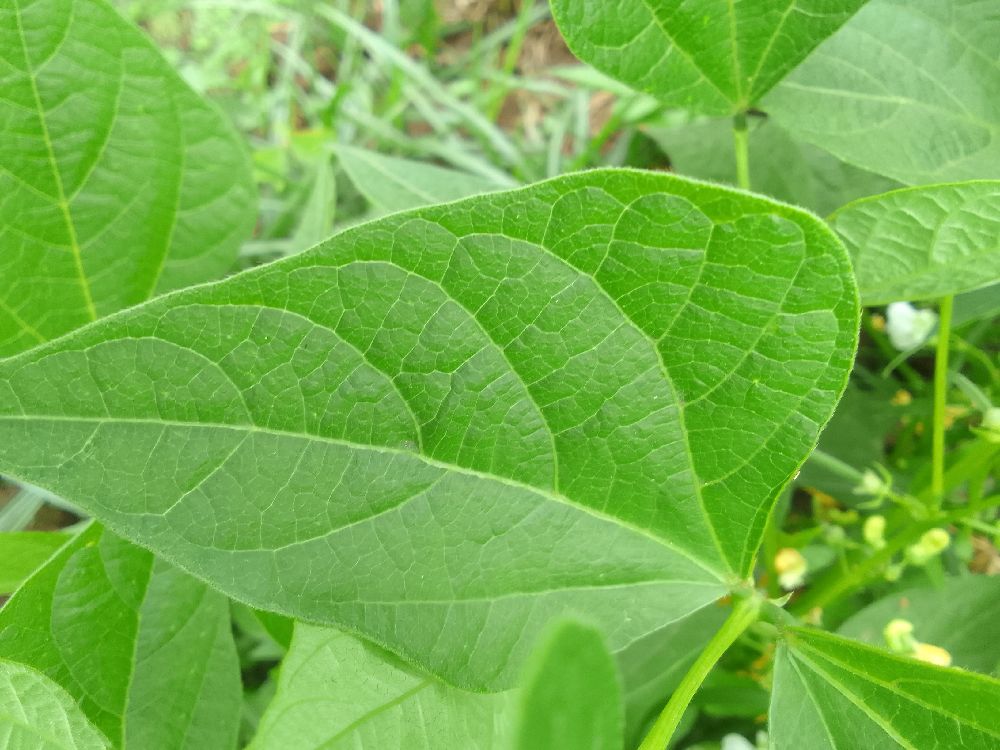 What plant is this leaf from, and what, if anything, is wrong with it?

common bean, healthy
